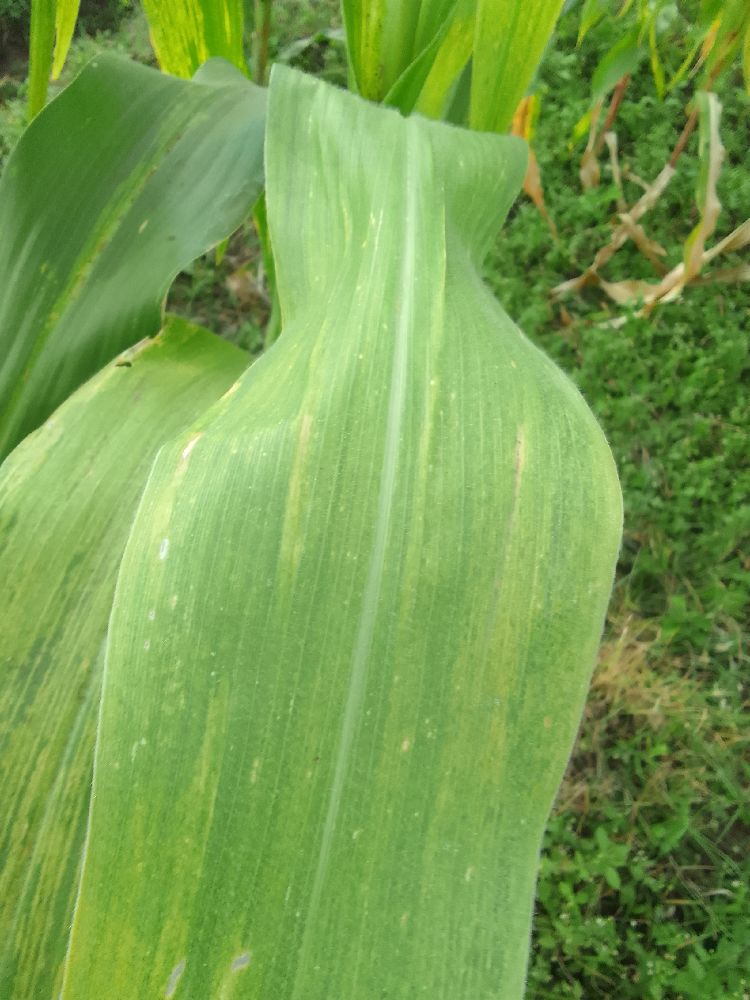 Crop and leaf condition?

maize, maize lethal necrosis
